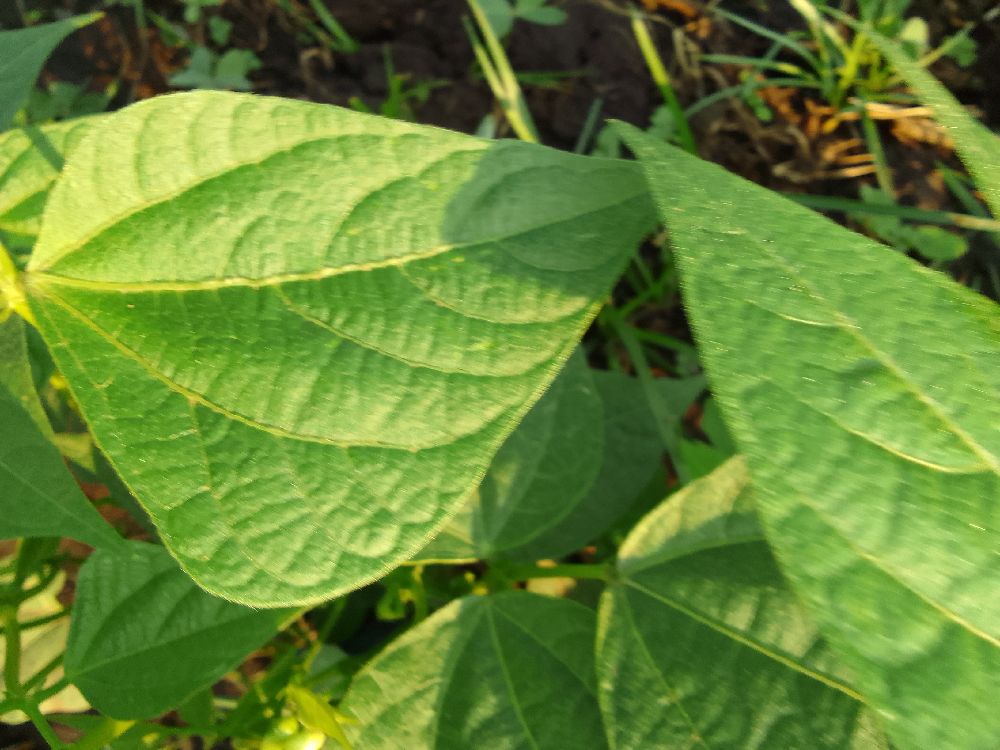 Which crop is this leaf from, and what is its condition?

common bean, healthy
